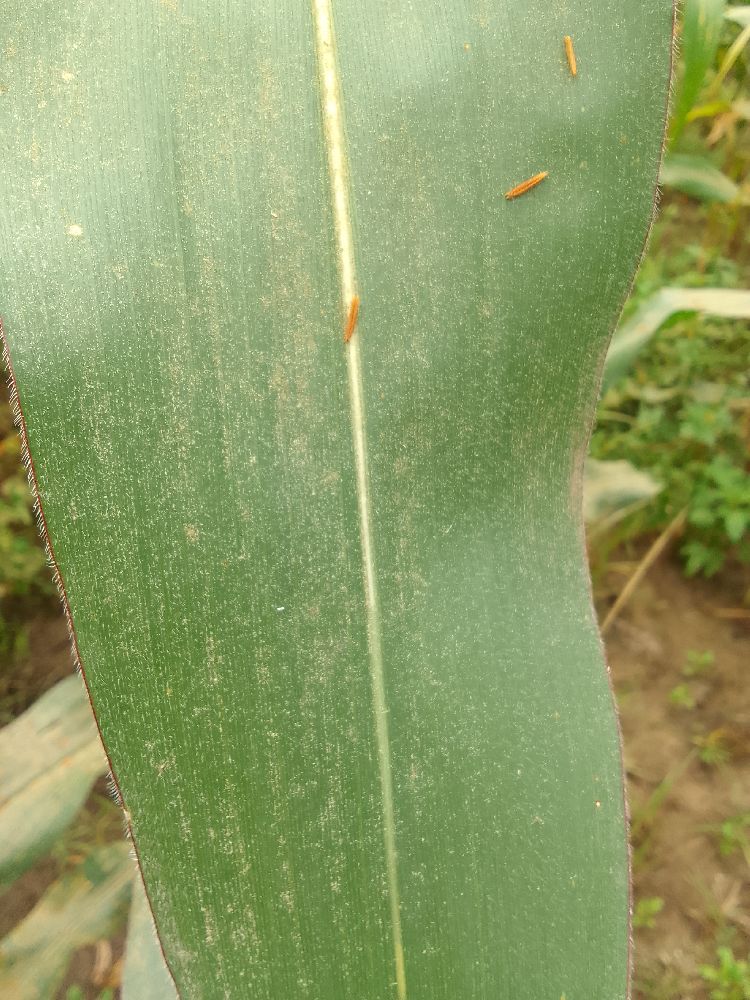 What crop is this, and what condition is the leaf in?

maize, healthy
